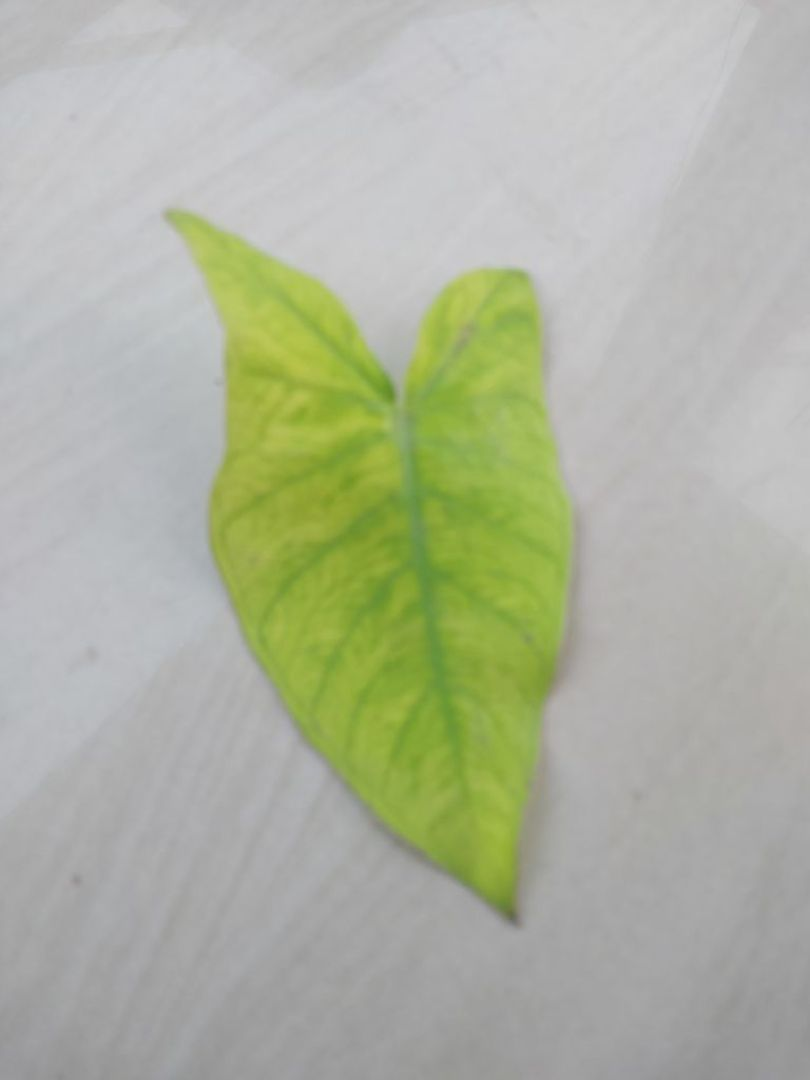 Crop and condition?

taro, mosaic
